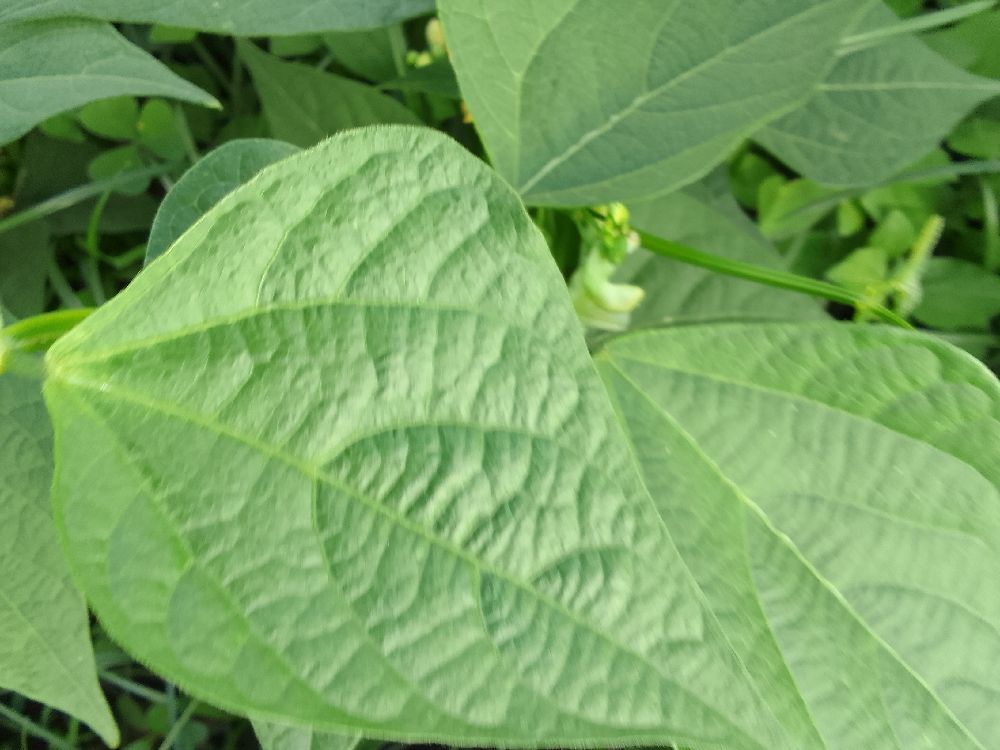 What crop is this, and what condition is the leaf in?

common bean, healthy
